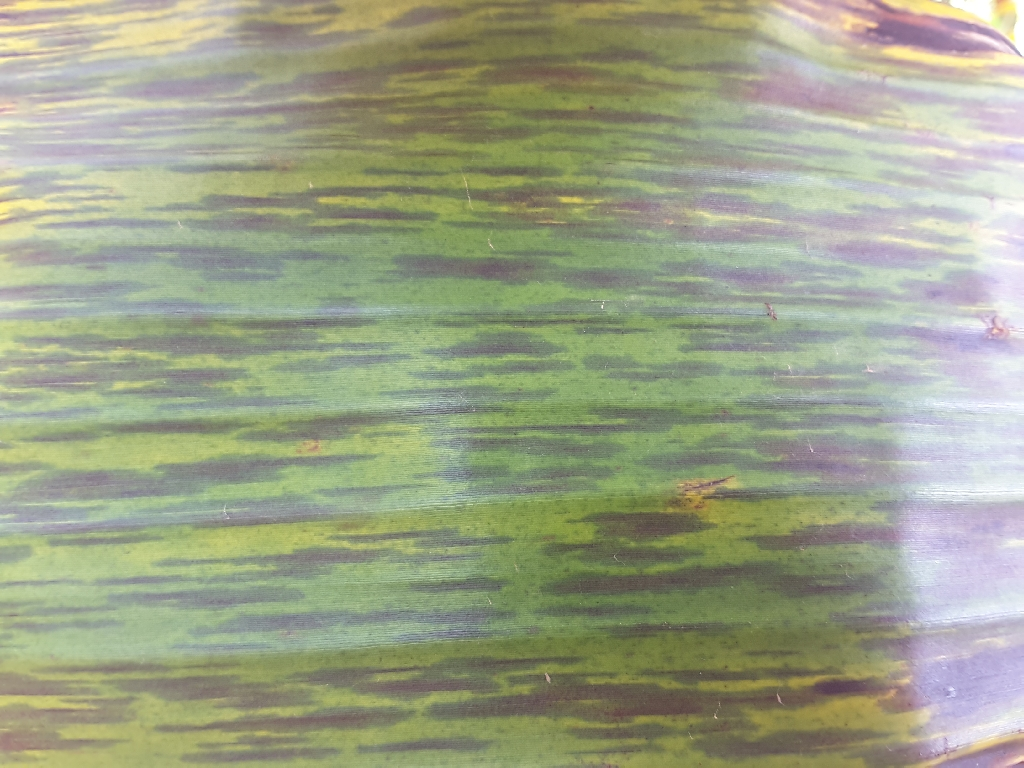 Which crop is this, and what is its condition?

banana, black sigatoka
